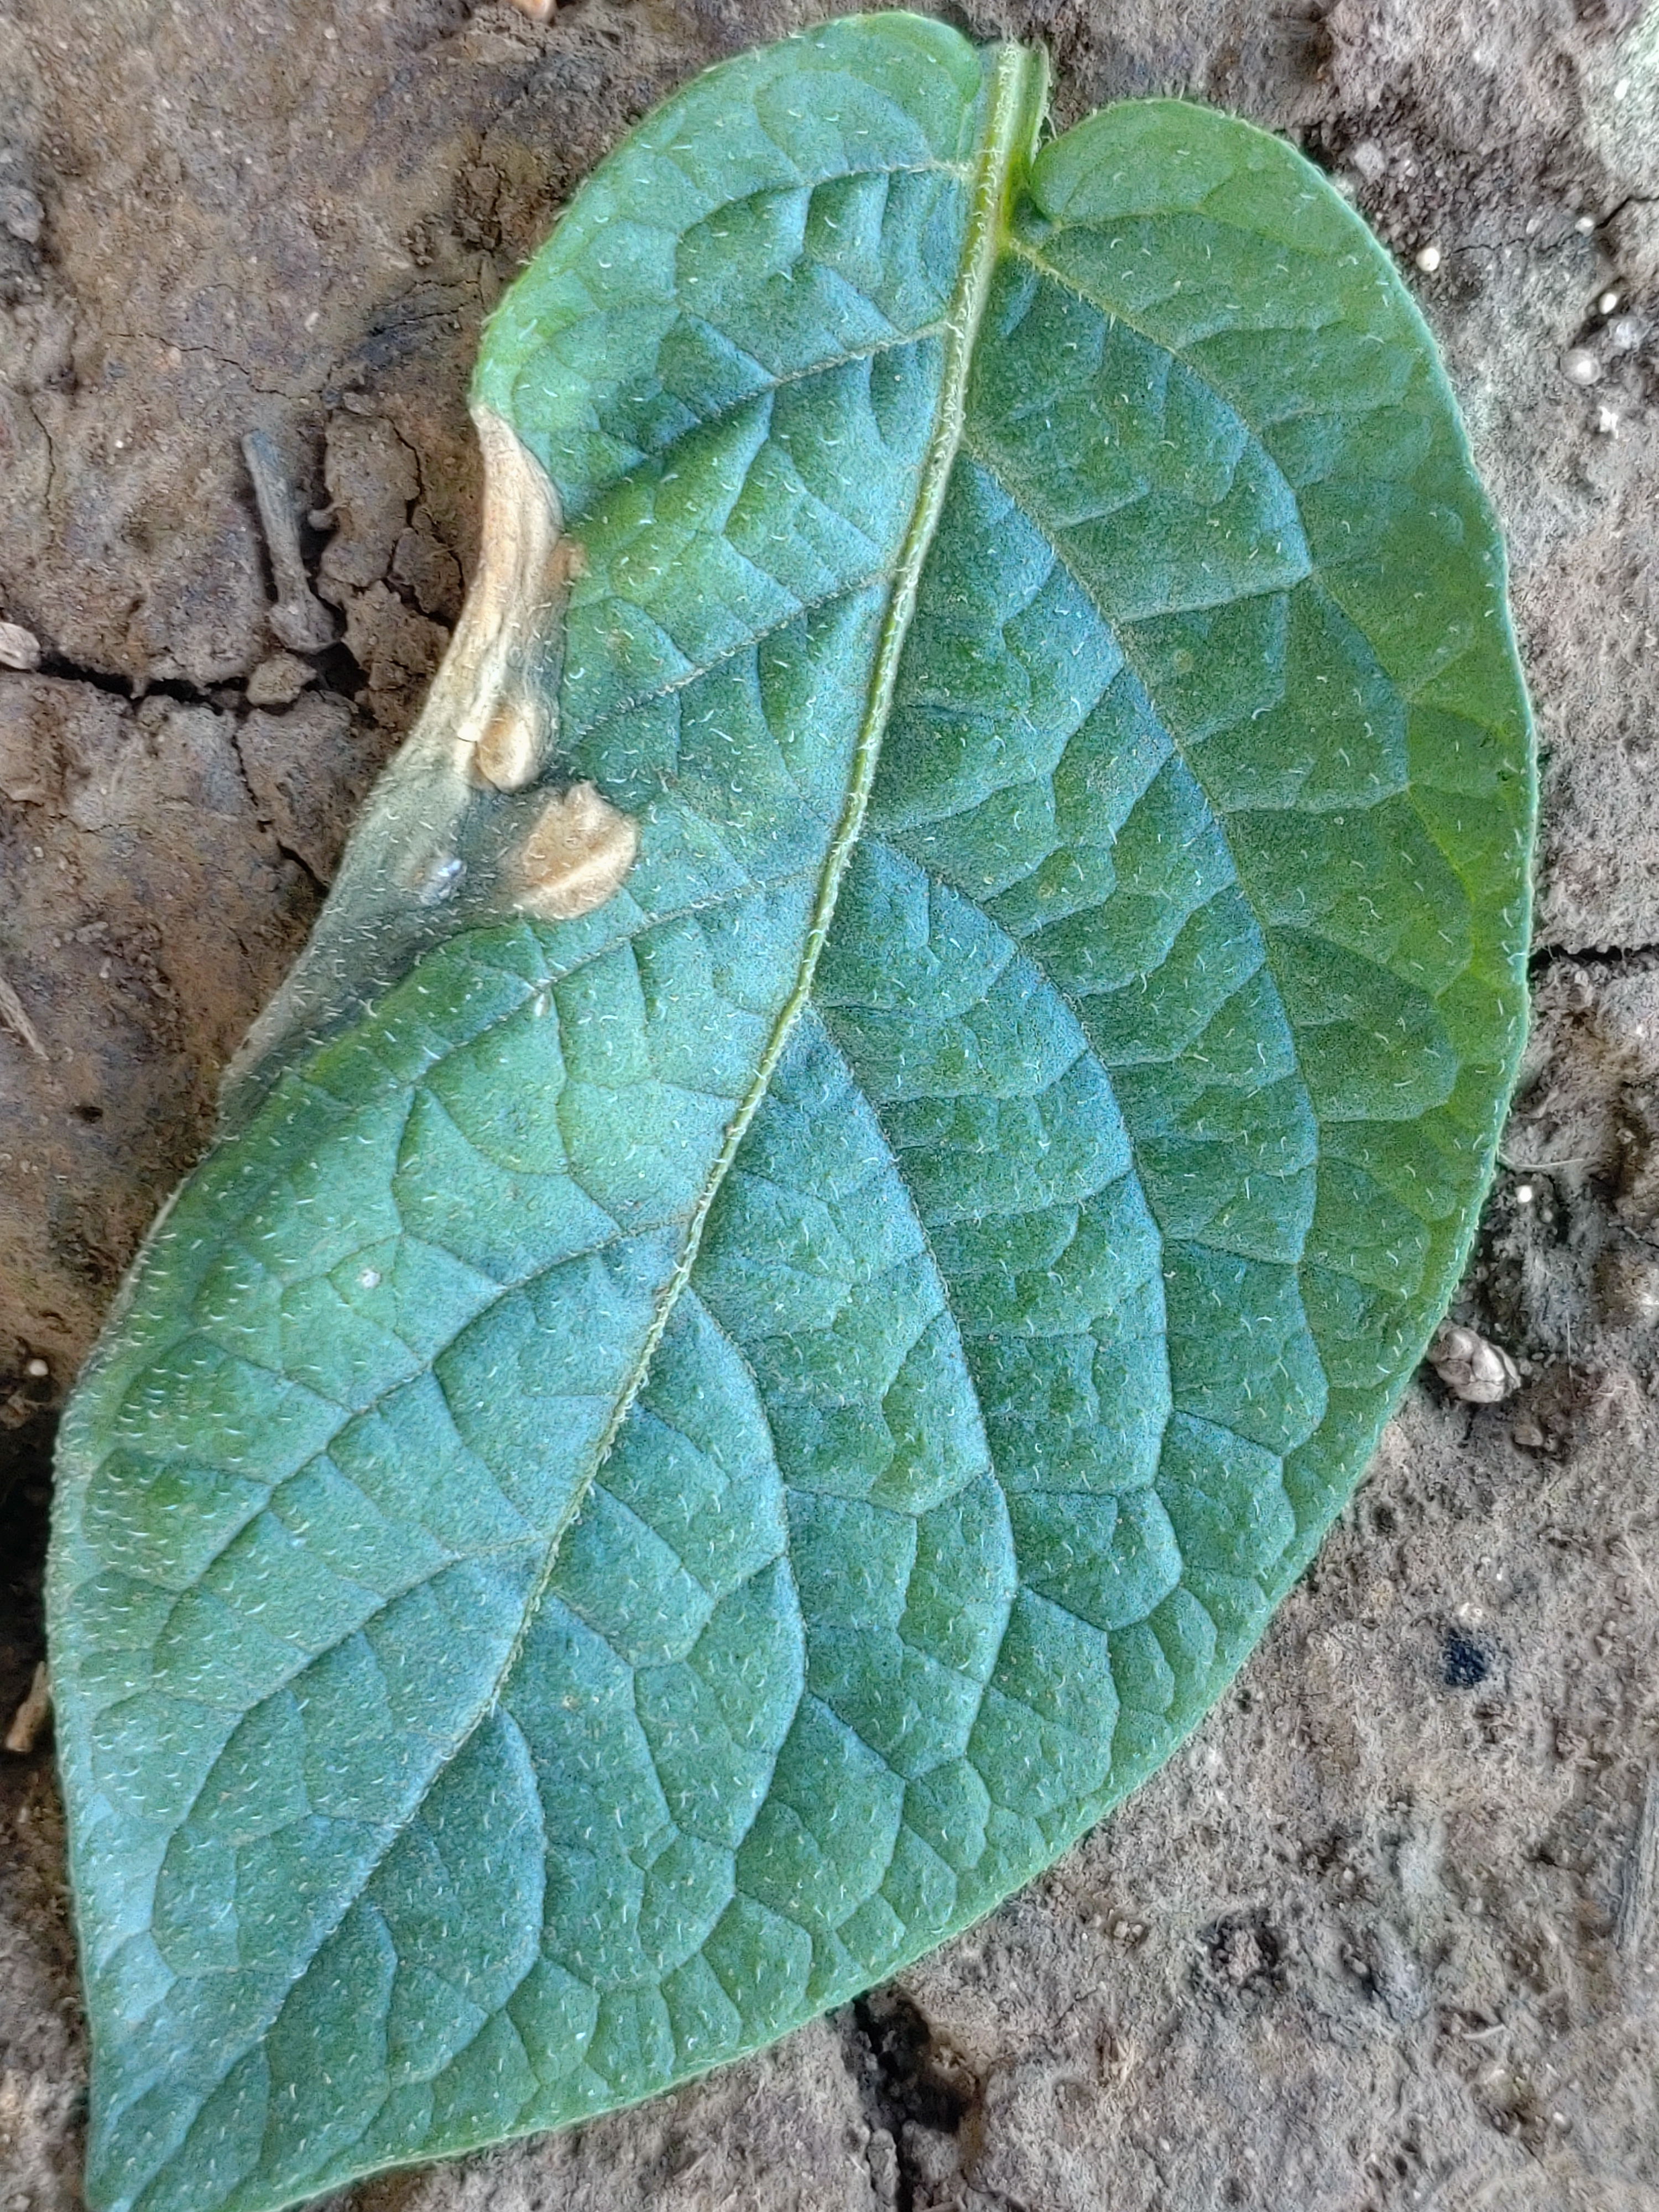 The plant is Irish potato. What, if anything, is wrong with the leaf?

early blight
